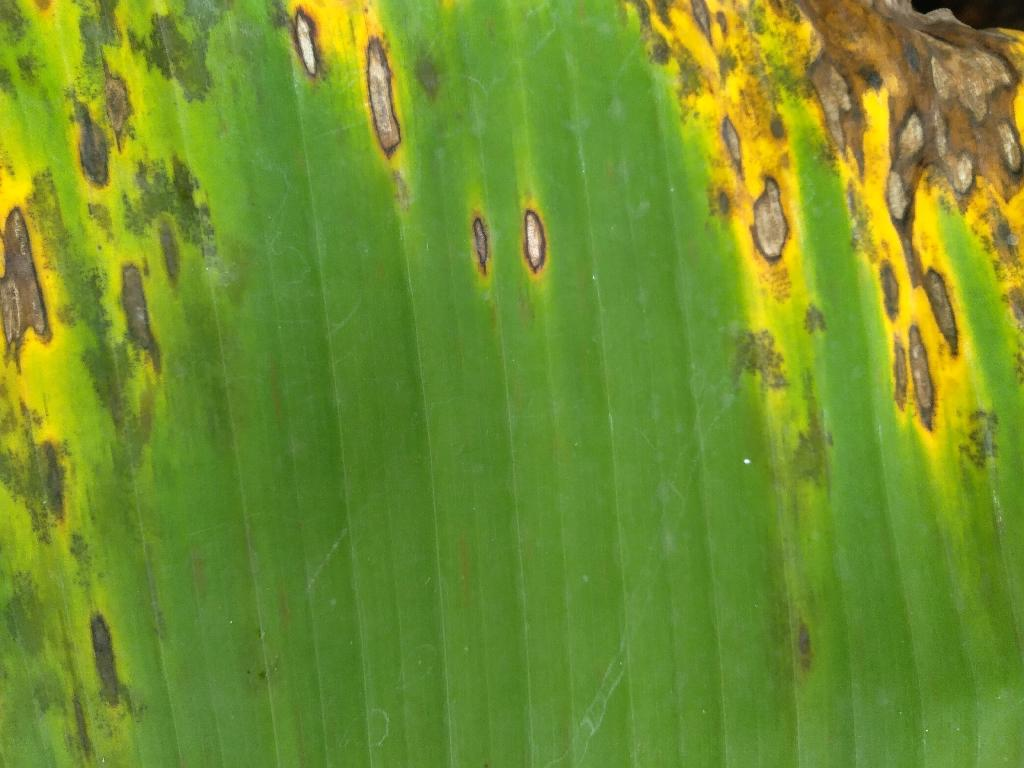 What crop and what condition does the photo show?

banana, black sigatoka
